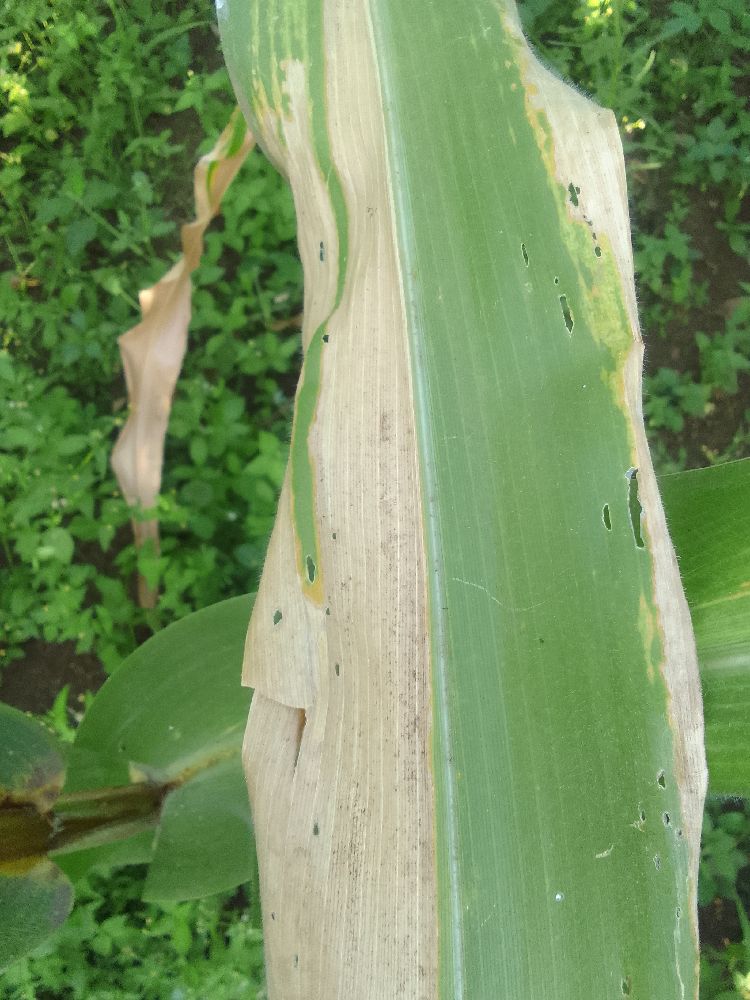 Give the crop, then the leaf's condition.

maize, maize lethal necrosis
